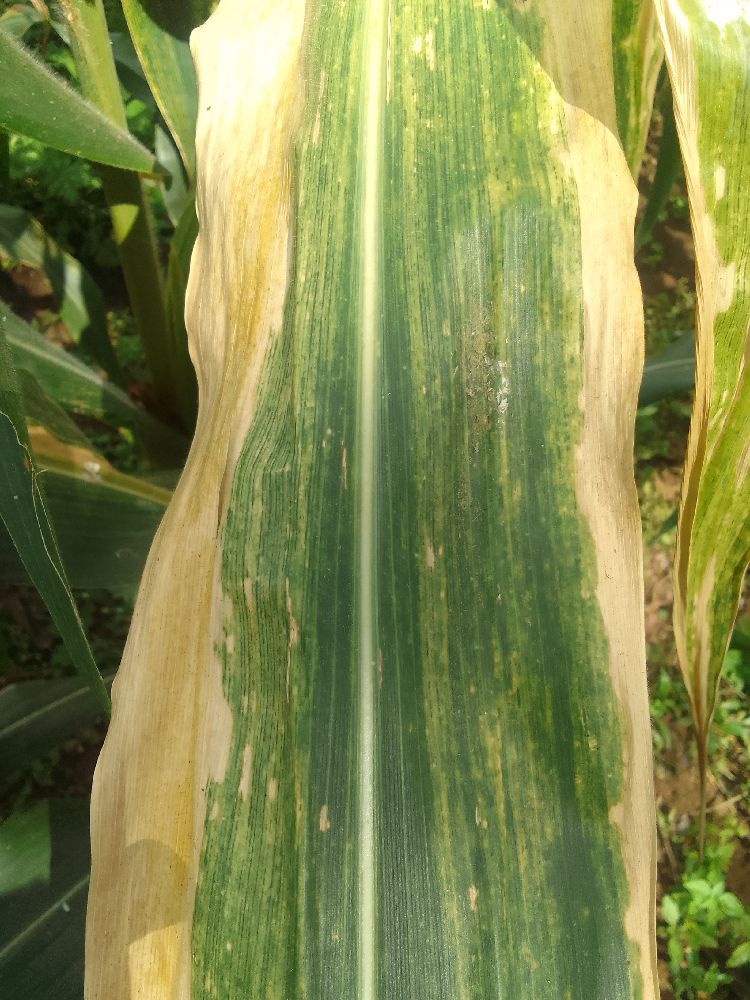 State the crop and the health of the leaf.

maize, maize lethal necrosis
